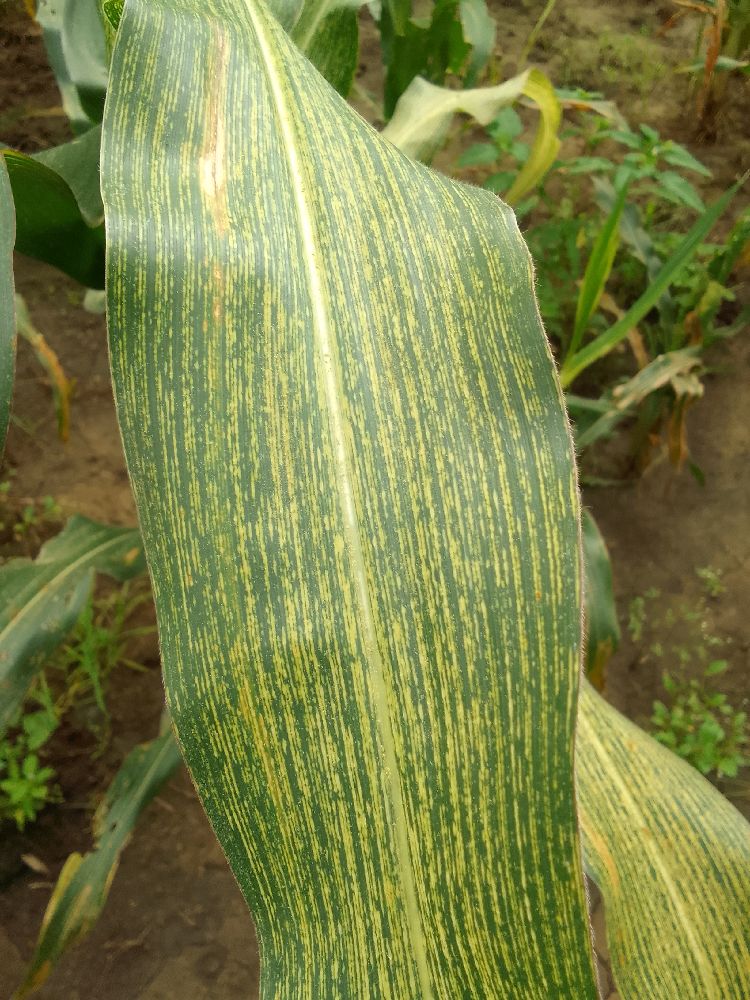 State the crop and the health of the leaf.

maize, maize streak virus
